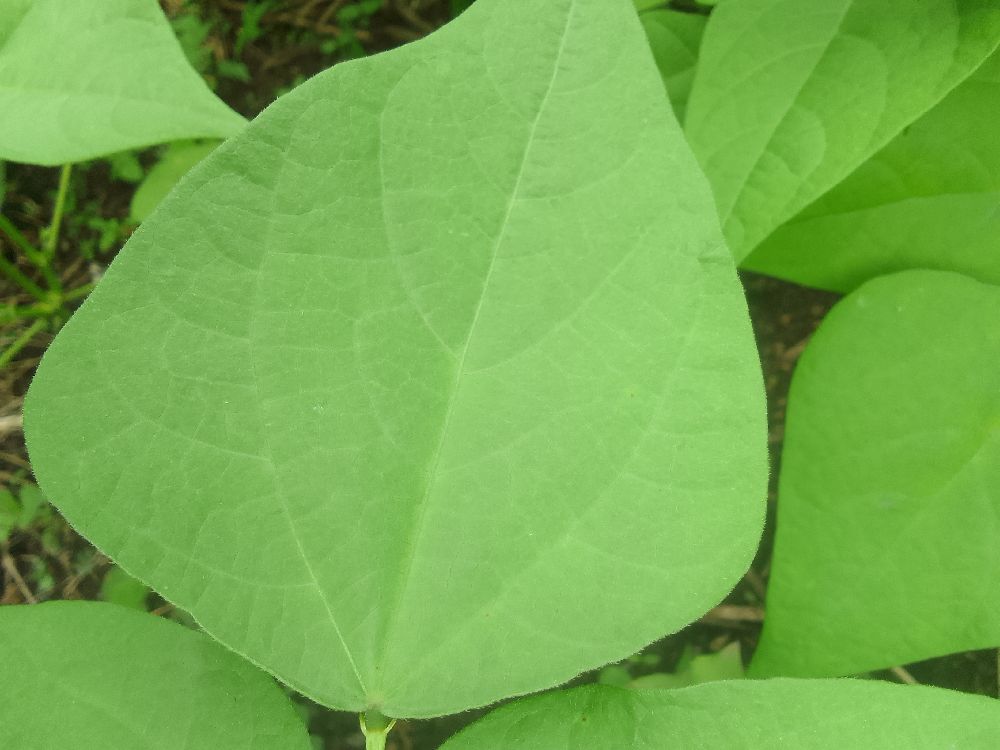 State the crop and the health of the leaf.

common bean, healthy
